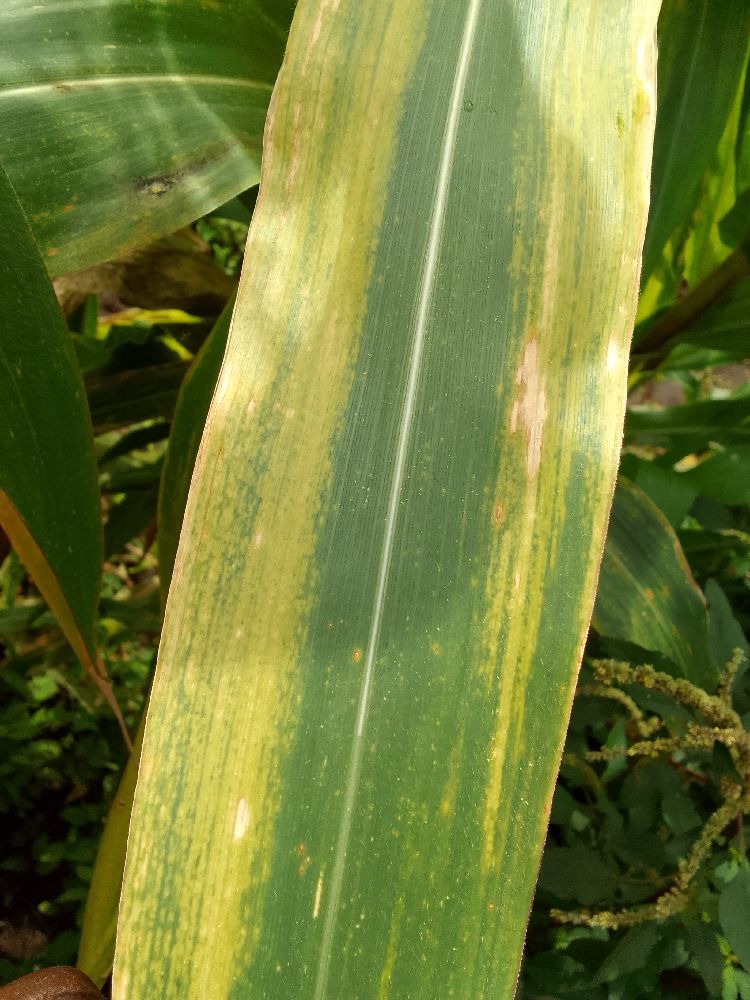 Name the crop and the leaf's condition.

maize, maize lethal necrosis
